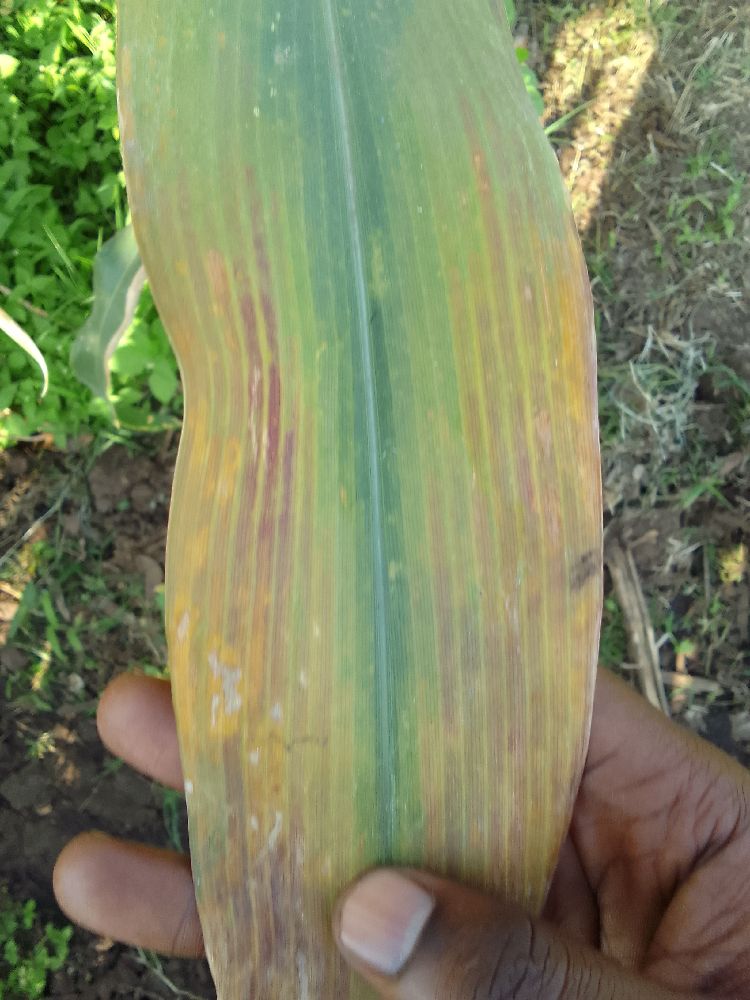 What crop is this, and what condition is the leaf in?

maize, maize lethal necrosis
